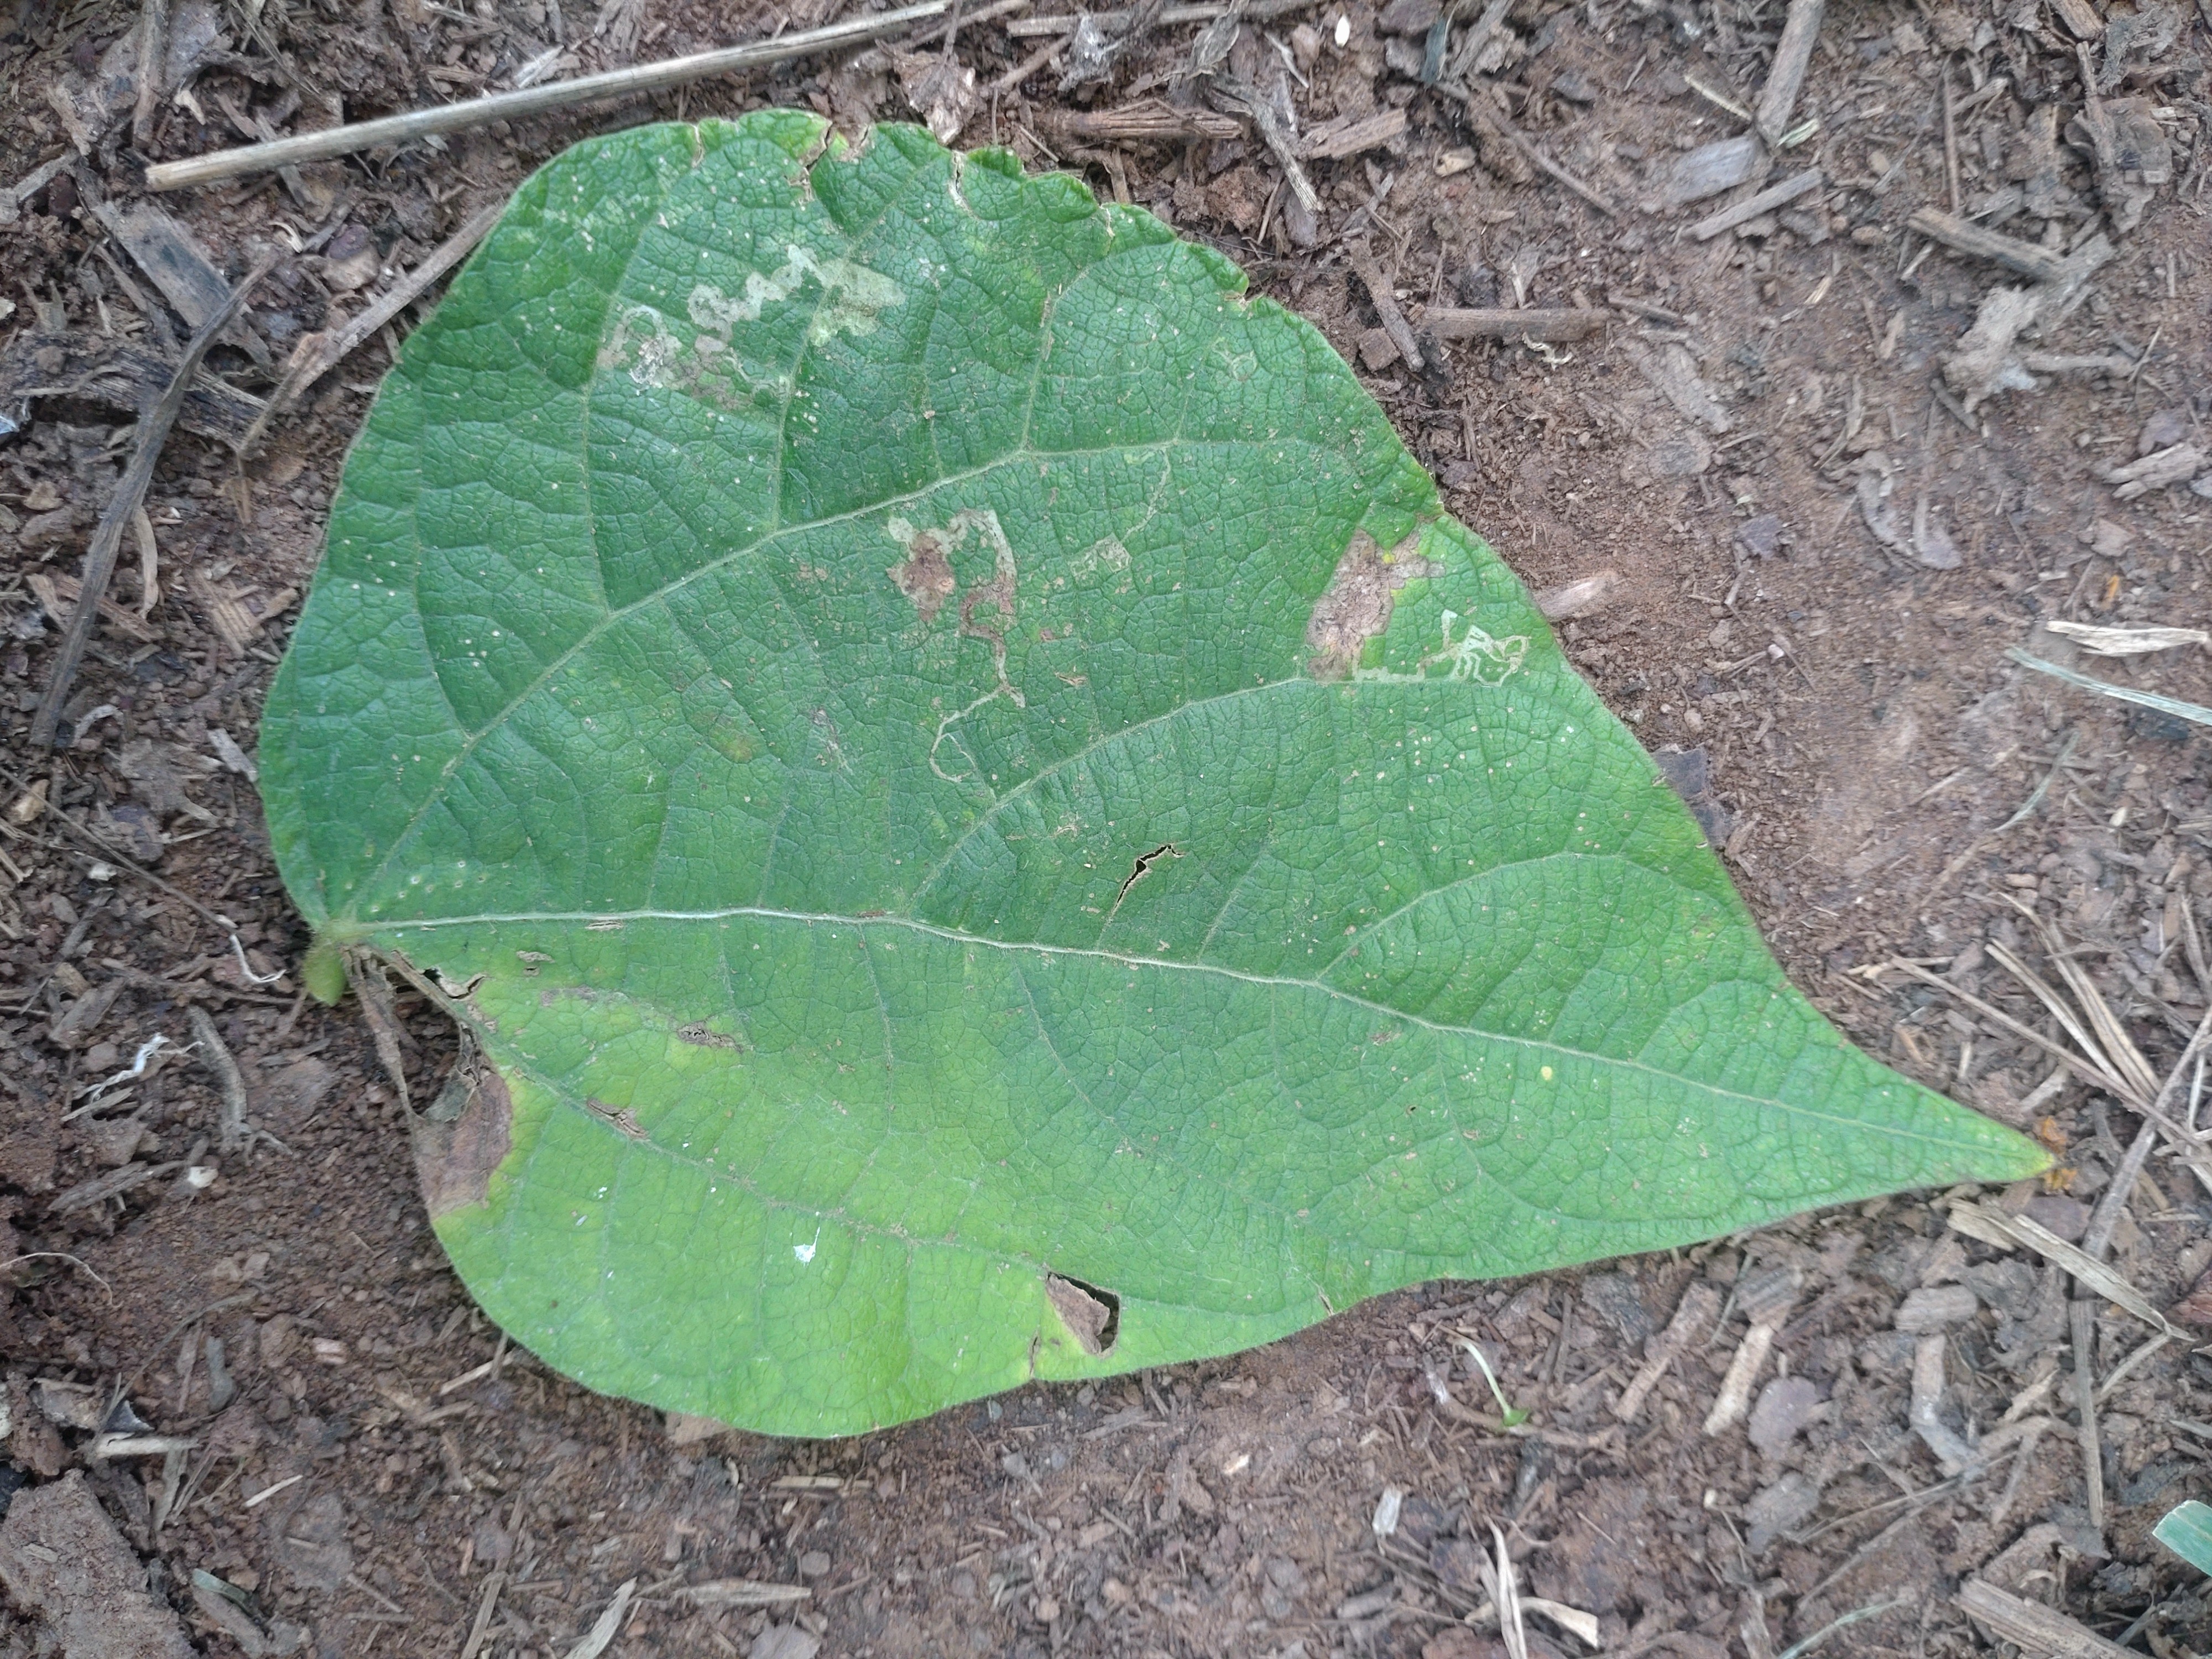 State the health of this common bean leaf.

anthracnose
